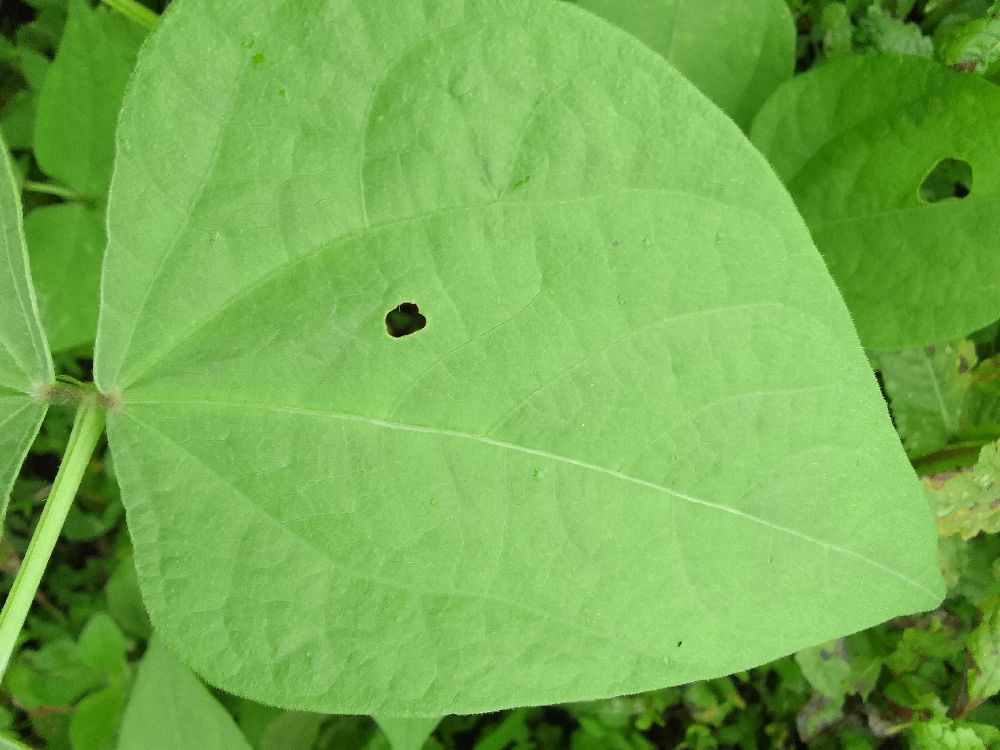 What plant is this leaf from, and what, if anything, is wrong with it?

common bean, healthy
